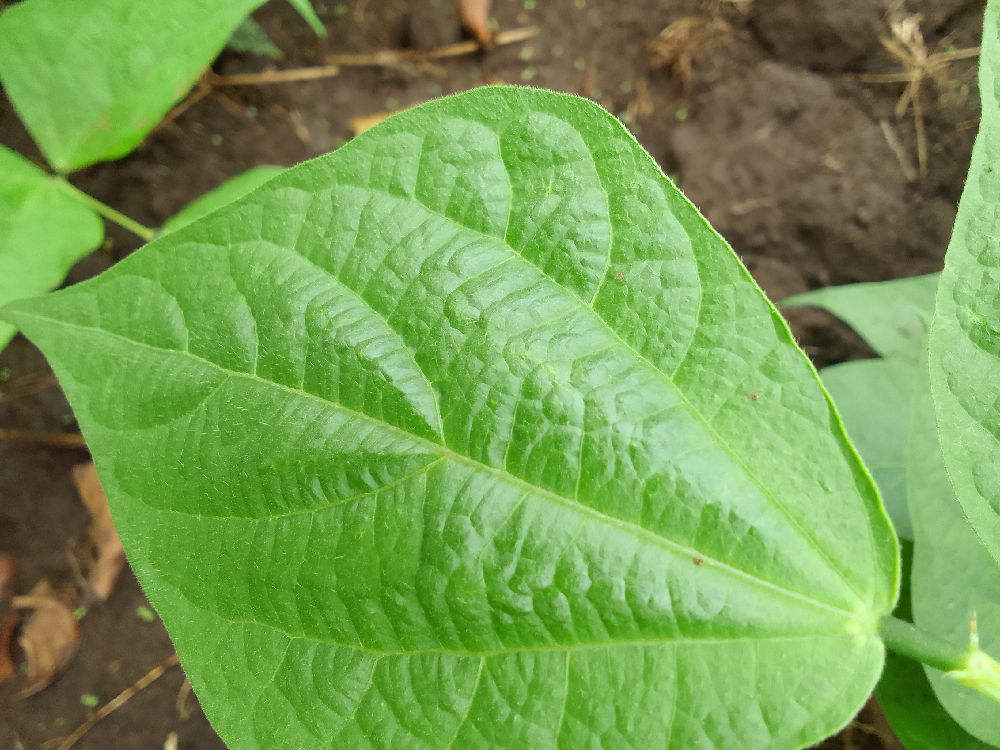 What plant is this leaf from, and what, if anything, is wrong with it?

common bean, healthy
